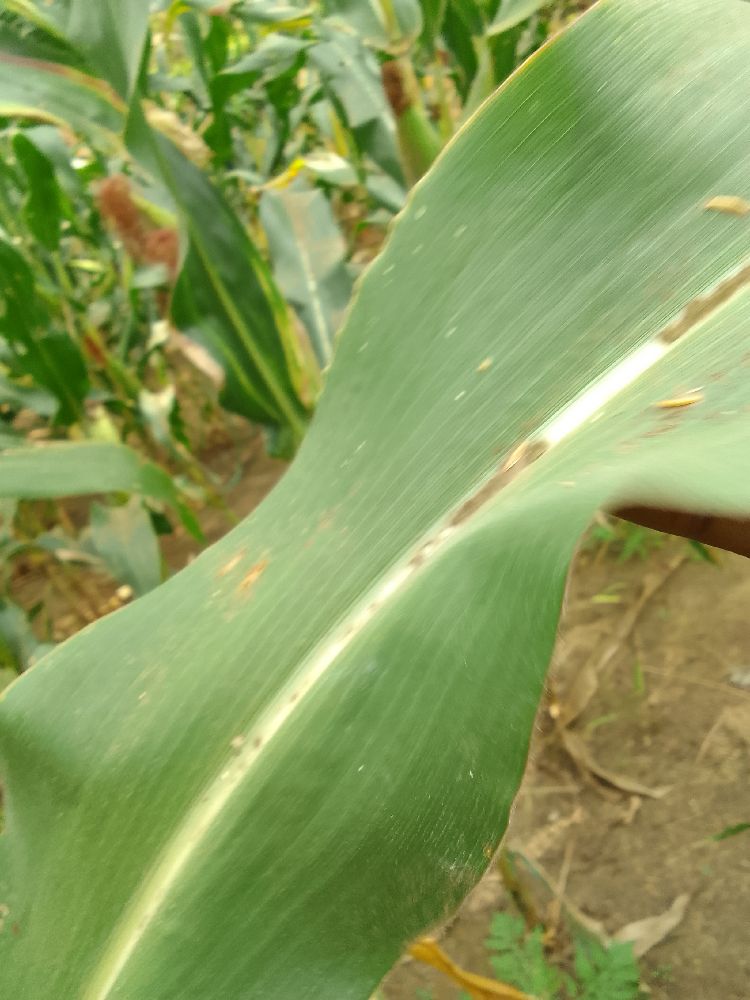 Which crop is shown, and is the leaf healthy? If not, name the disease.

maize, healthy
